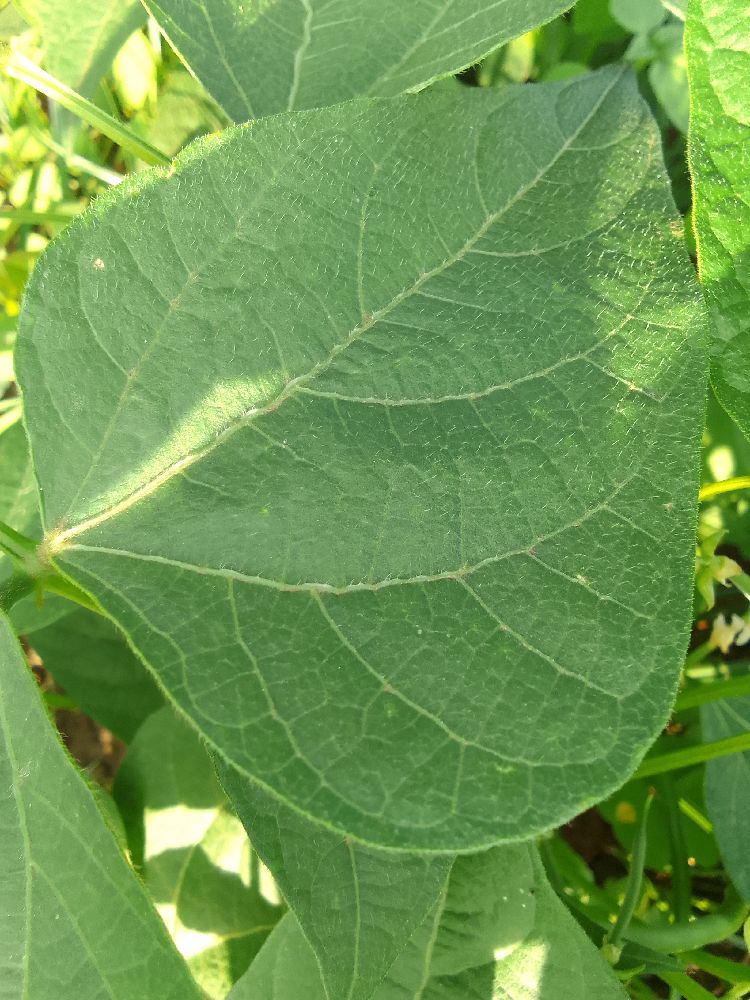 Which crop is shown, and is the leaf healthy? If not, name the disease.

common bean, healthy
